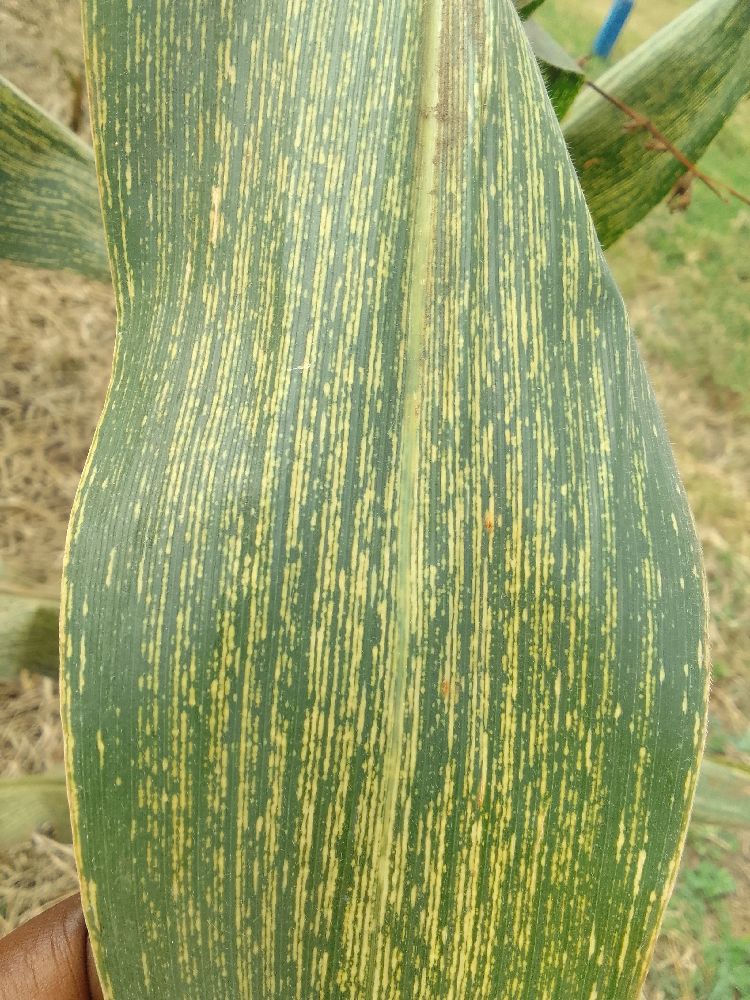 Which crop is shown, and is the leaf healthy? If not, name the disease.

maize, maize streak virus
